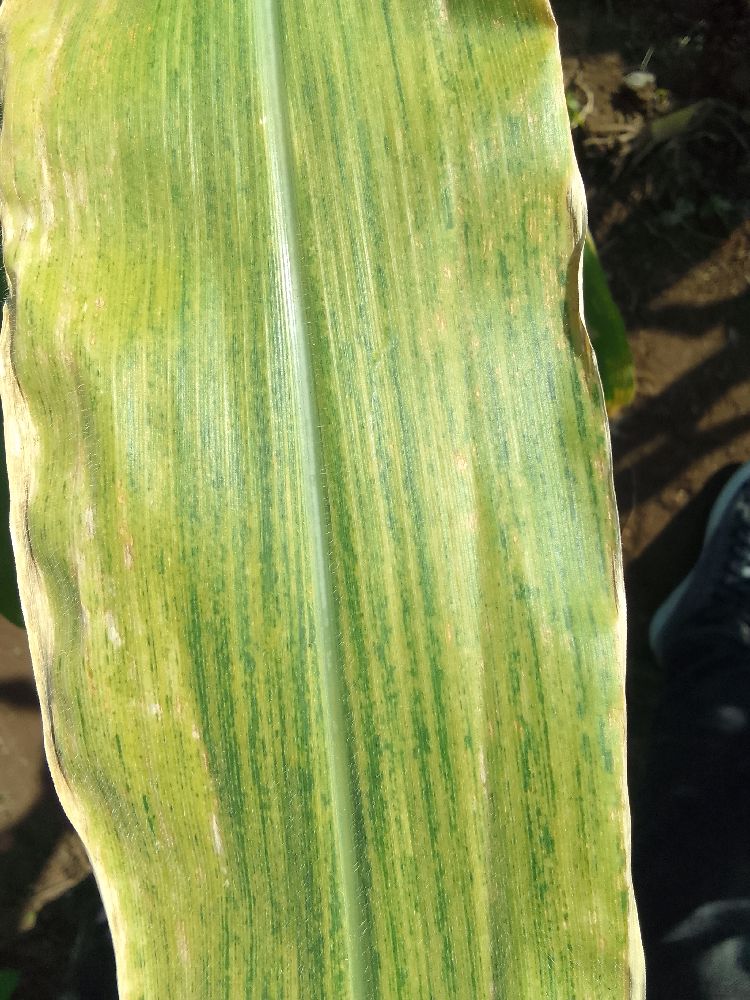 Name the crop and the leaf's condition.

maize, maize lethal necrosis
